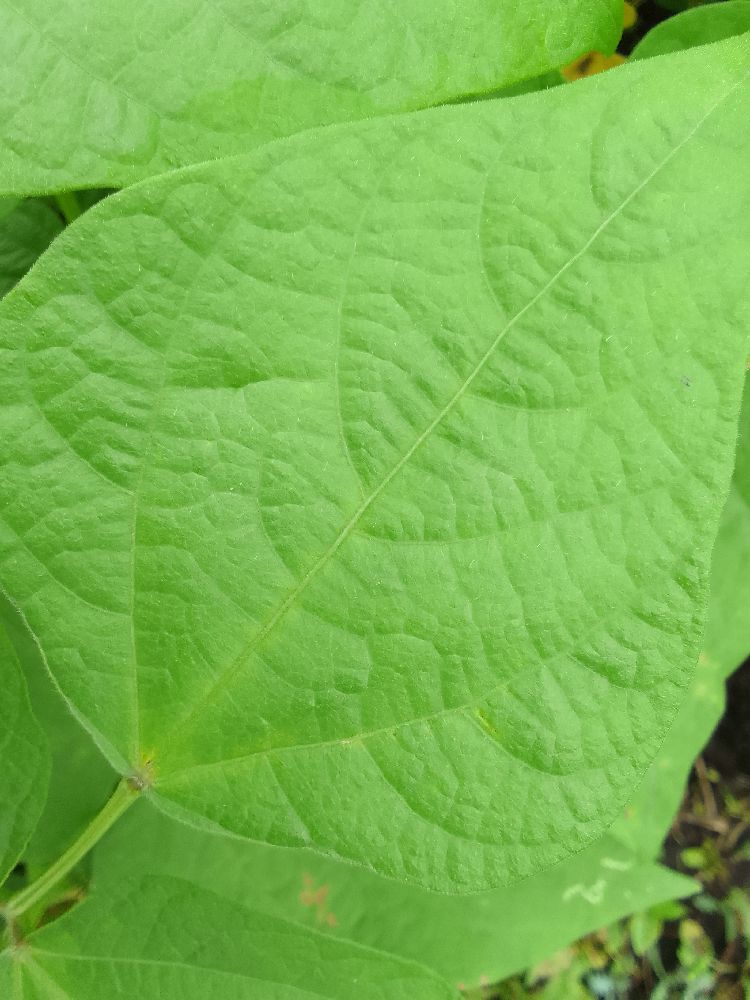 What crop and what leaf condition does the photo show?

common bean, healthy
